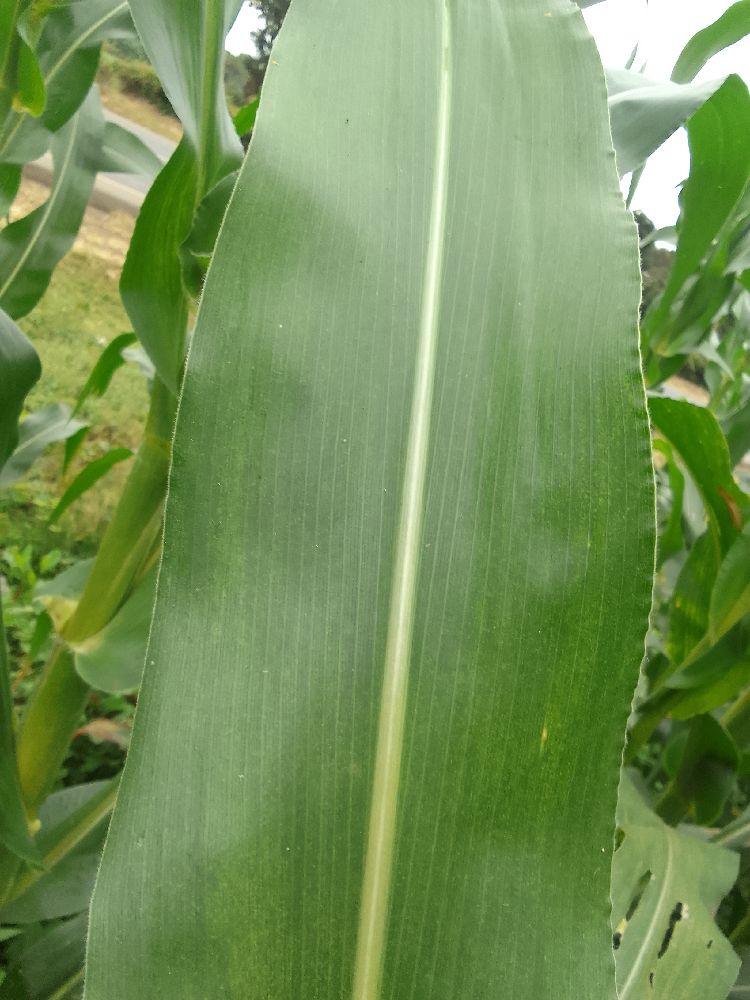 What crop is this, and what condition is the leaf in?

maize, healthy
